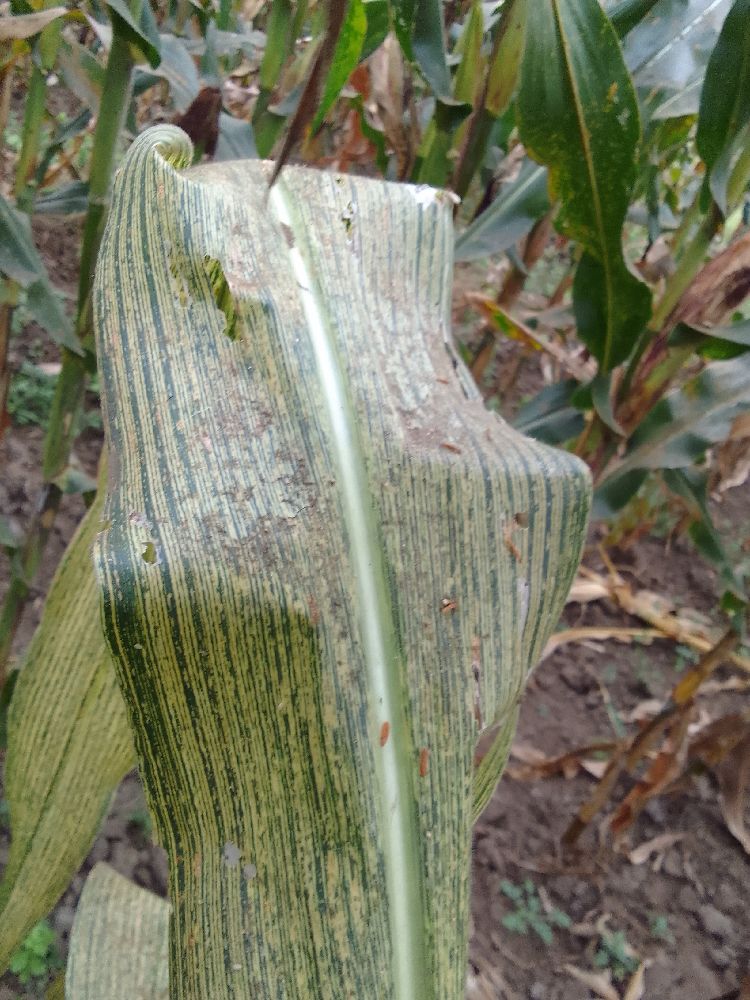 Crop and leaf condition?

maize, healthy
